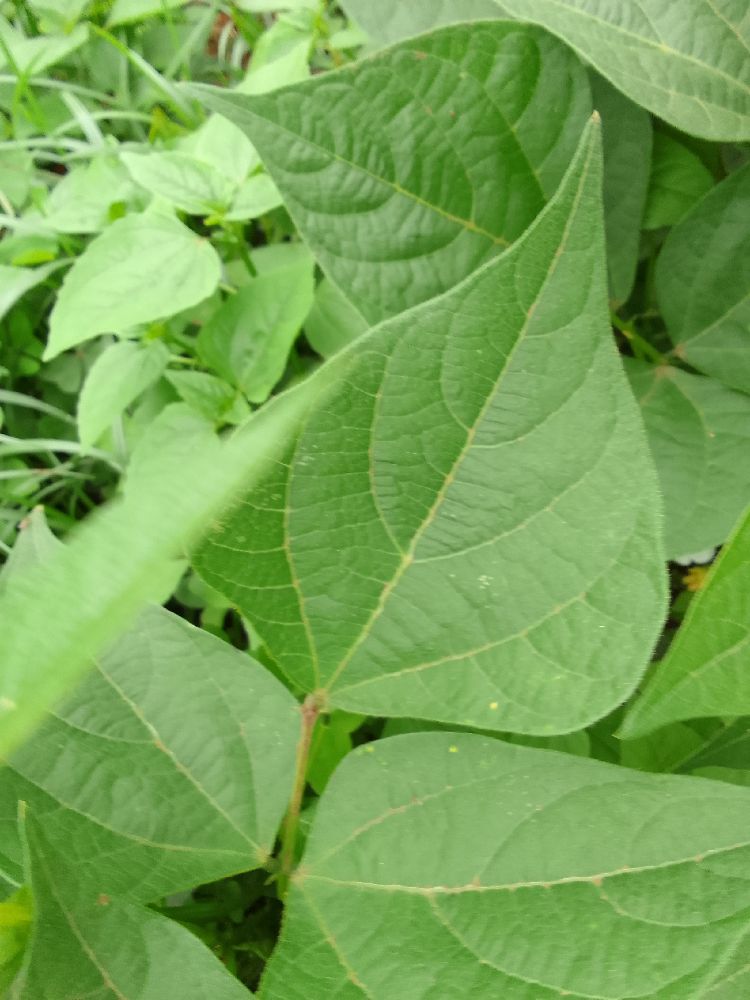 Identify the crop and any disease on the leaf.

common bean, healthy
